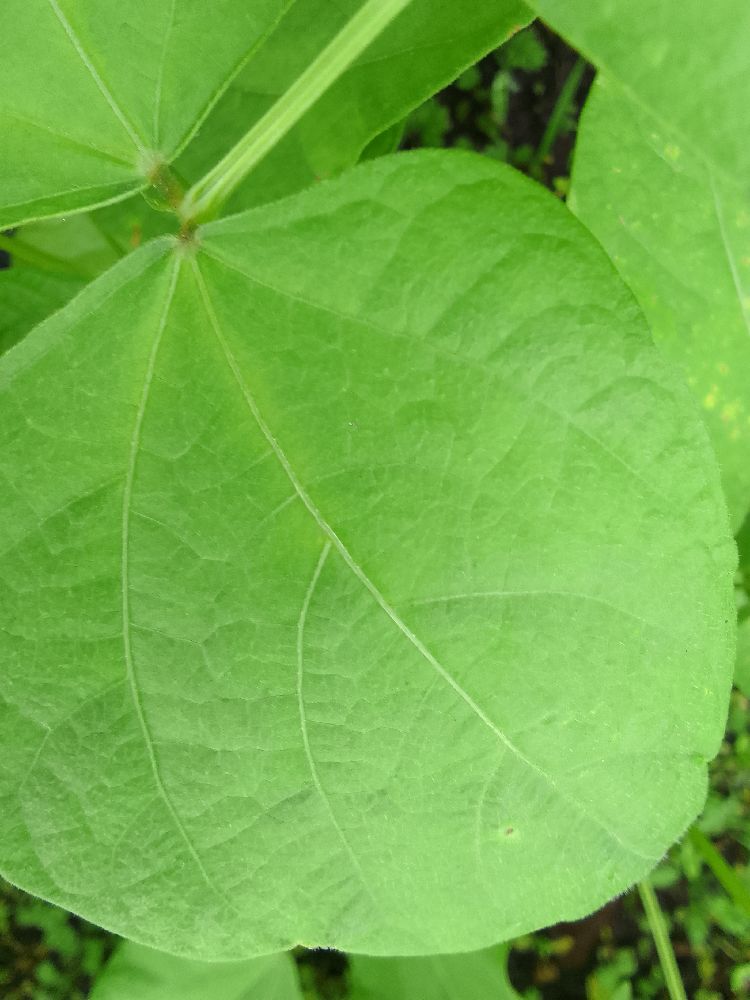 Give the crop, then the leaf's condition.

common bean, healthy
